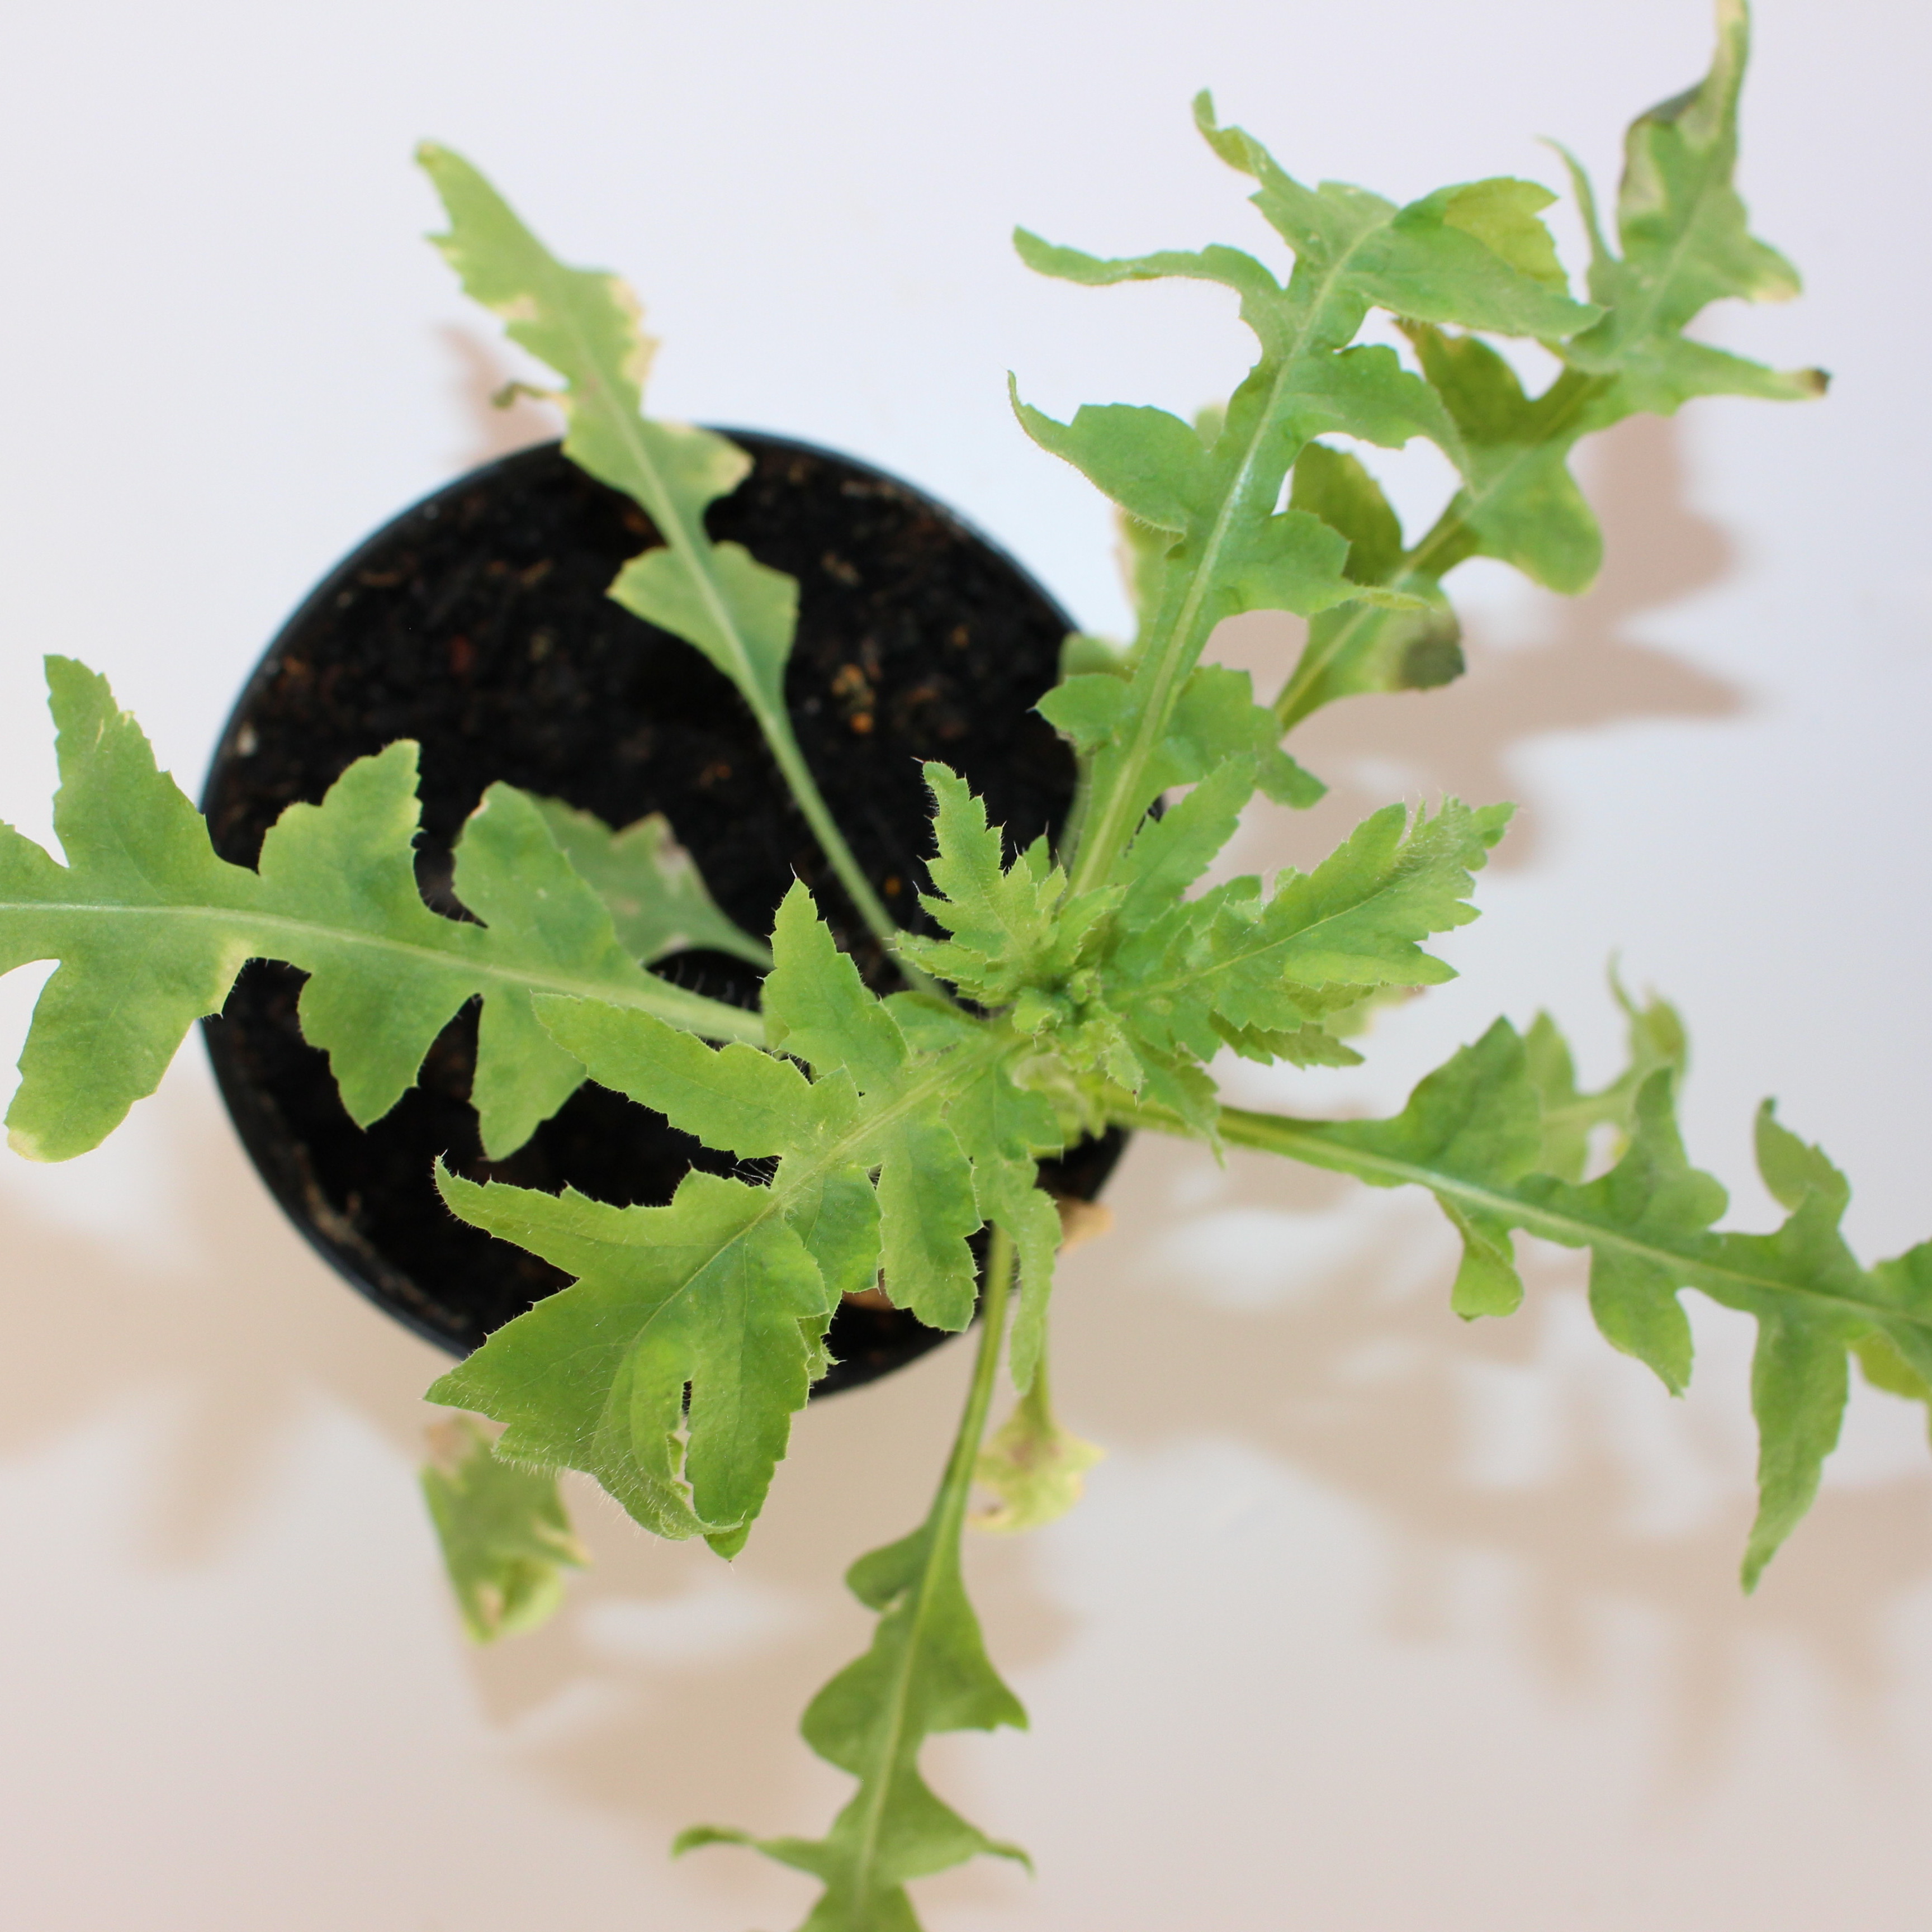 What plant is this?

Papaver rhoeas
